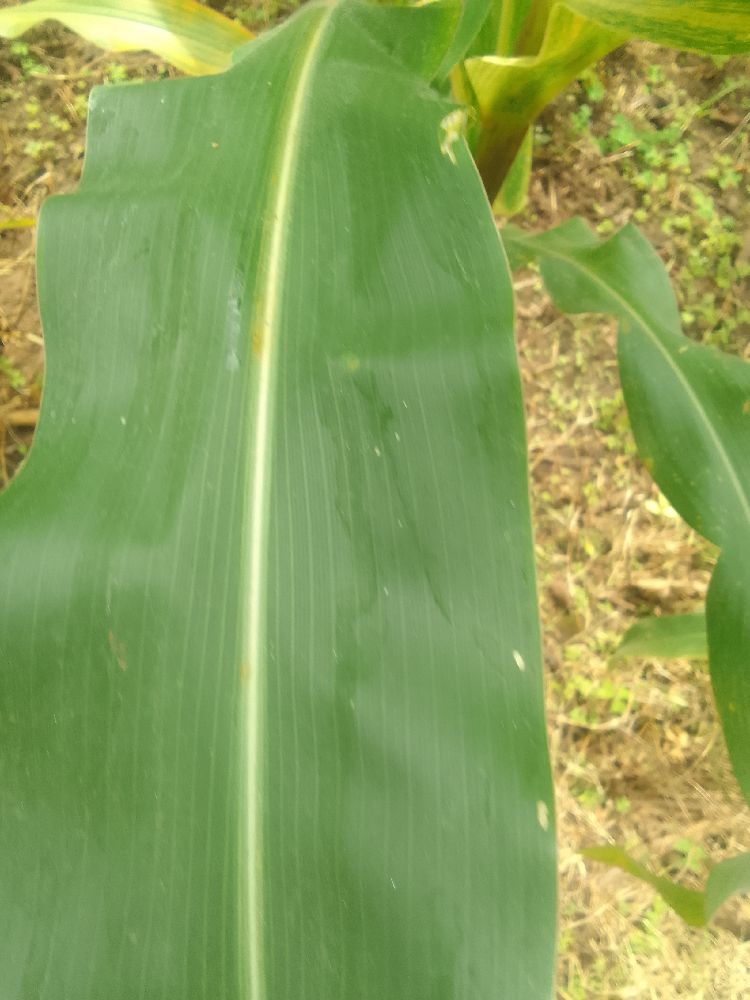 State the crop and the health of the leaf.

maize, healthy
